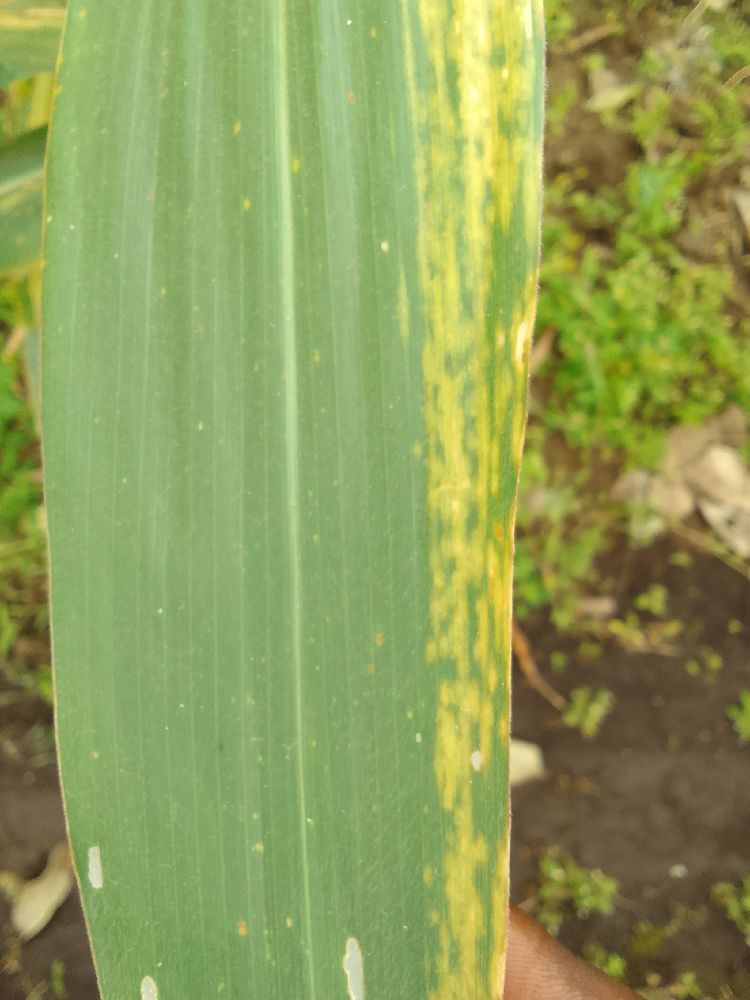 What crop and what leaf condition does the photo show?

maize, maize lethal necrosis
